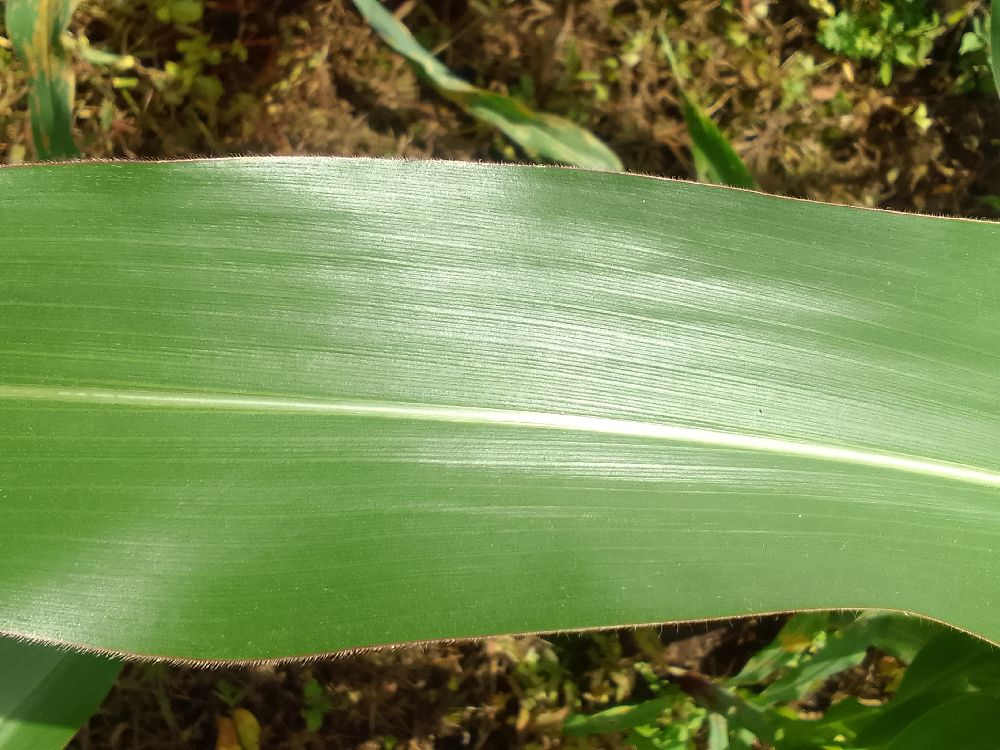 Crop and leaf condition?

maize, healthy
